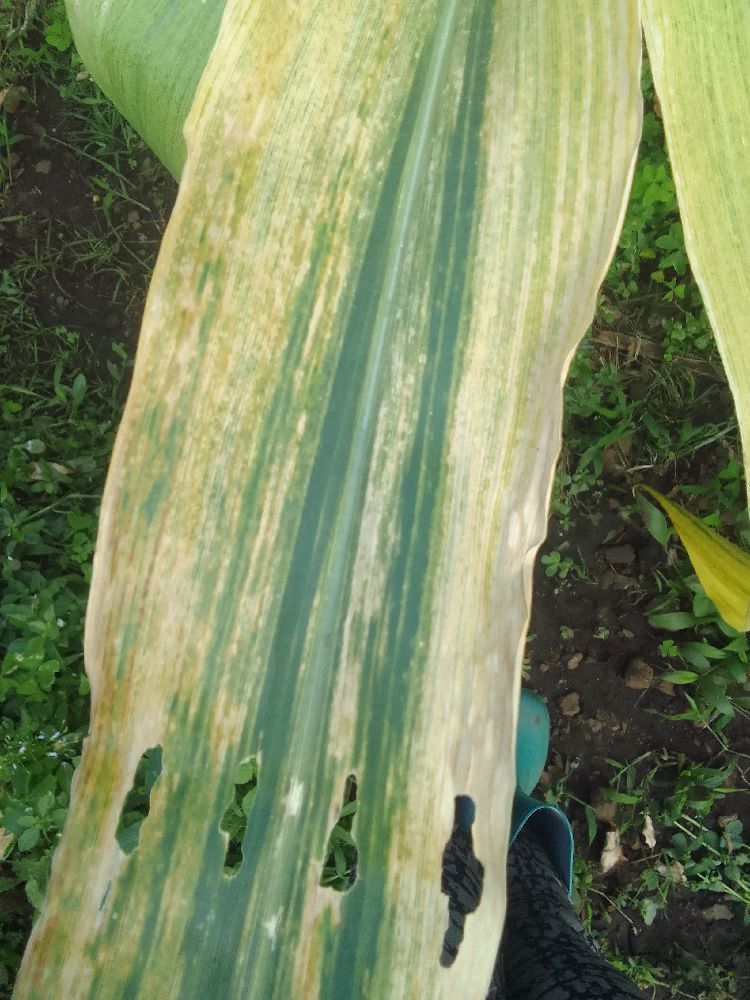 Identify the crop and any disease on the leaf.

maize, maize lethal necrosis
